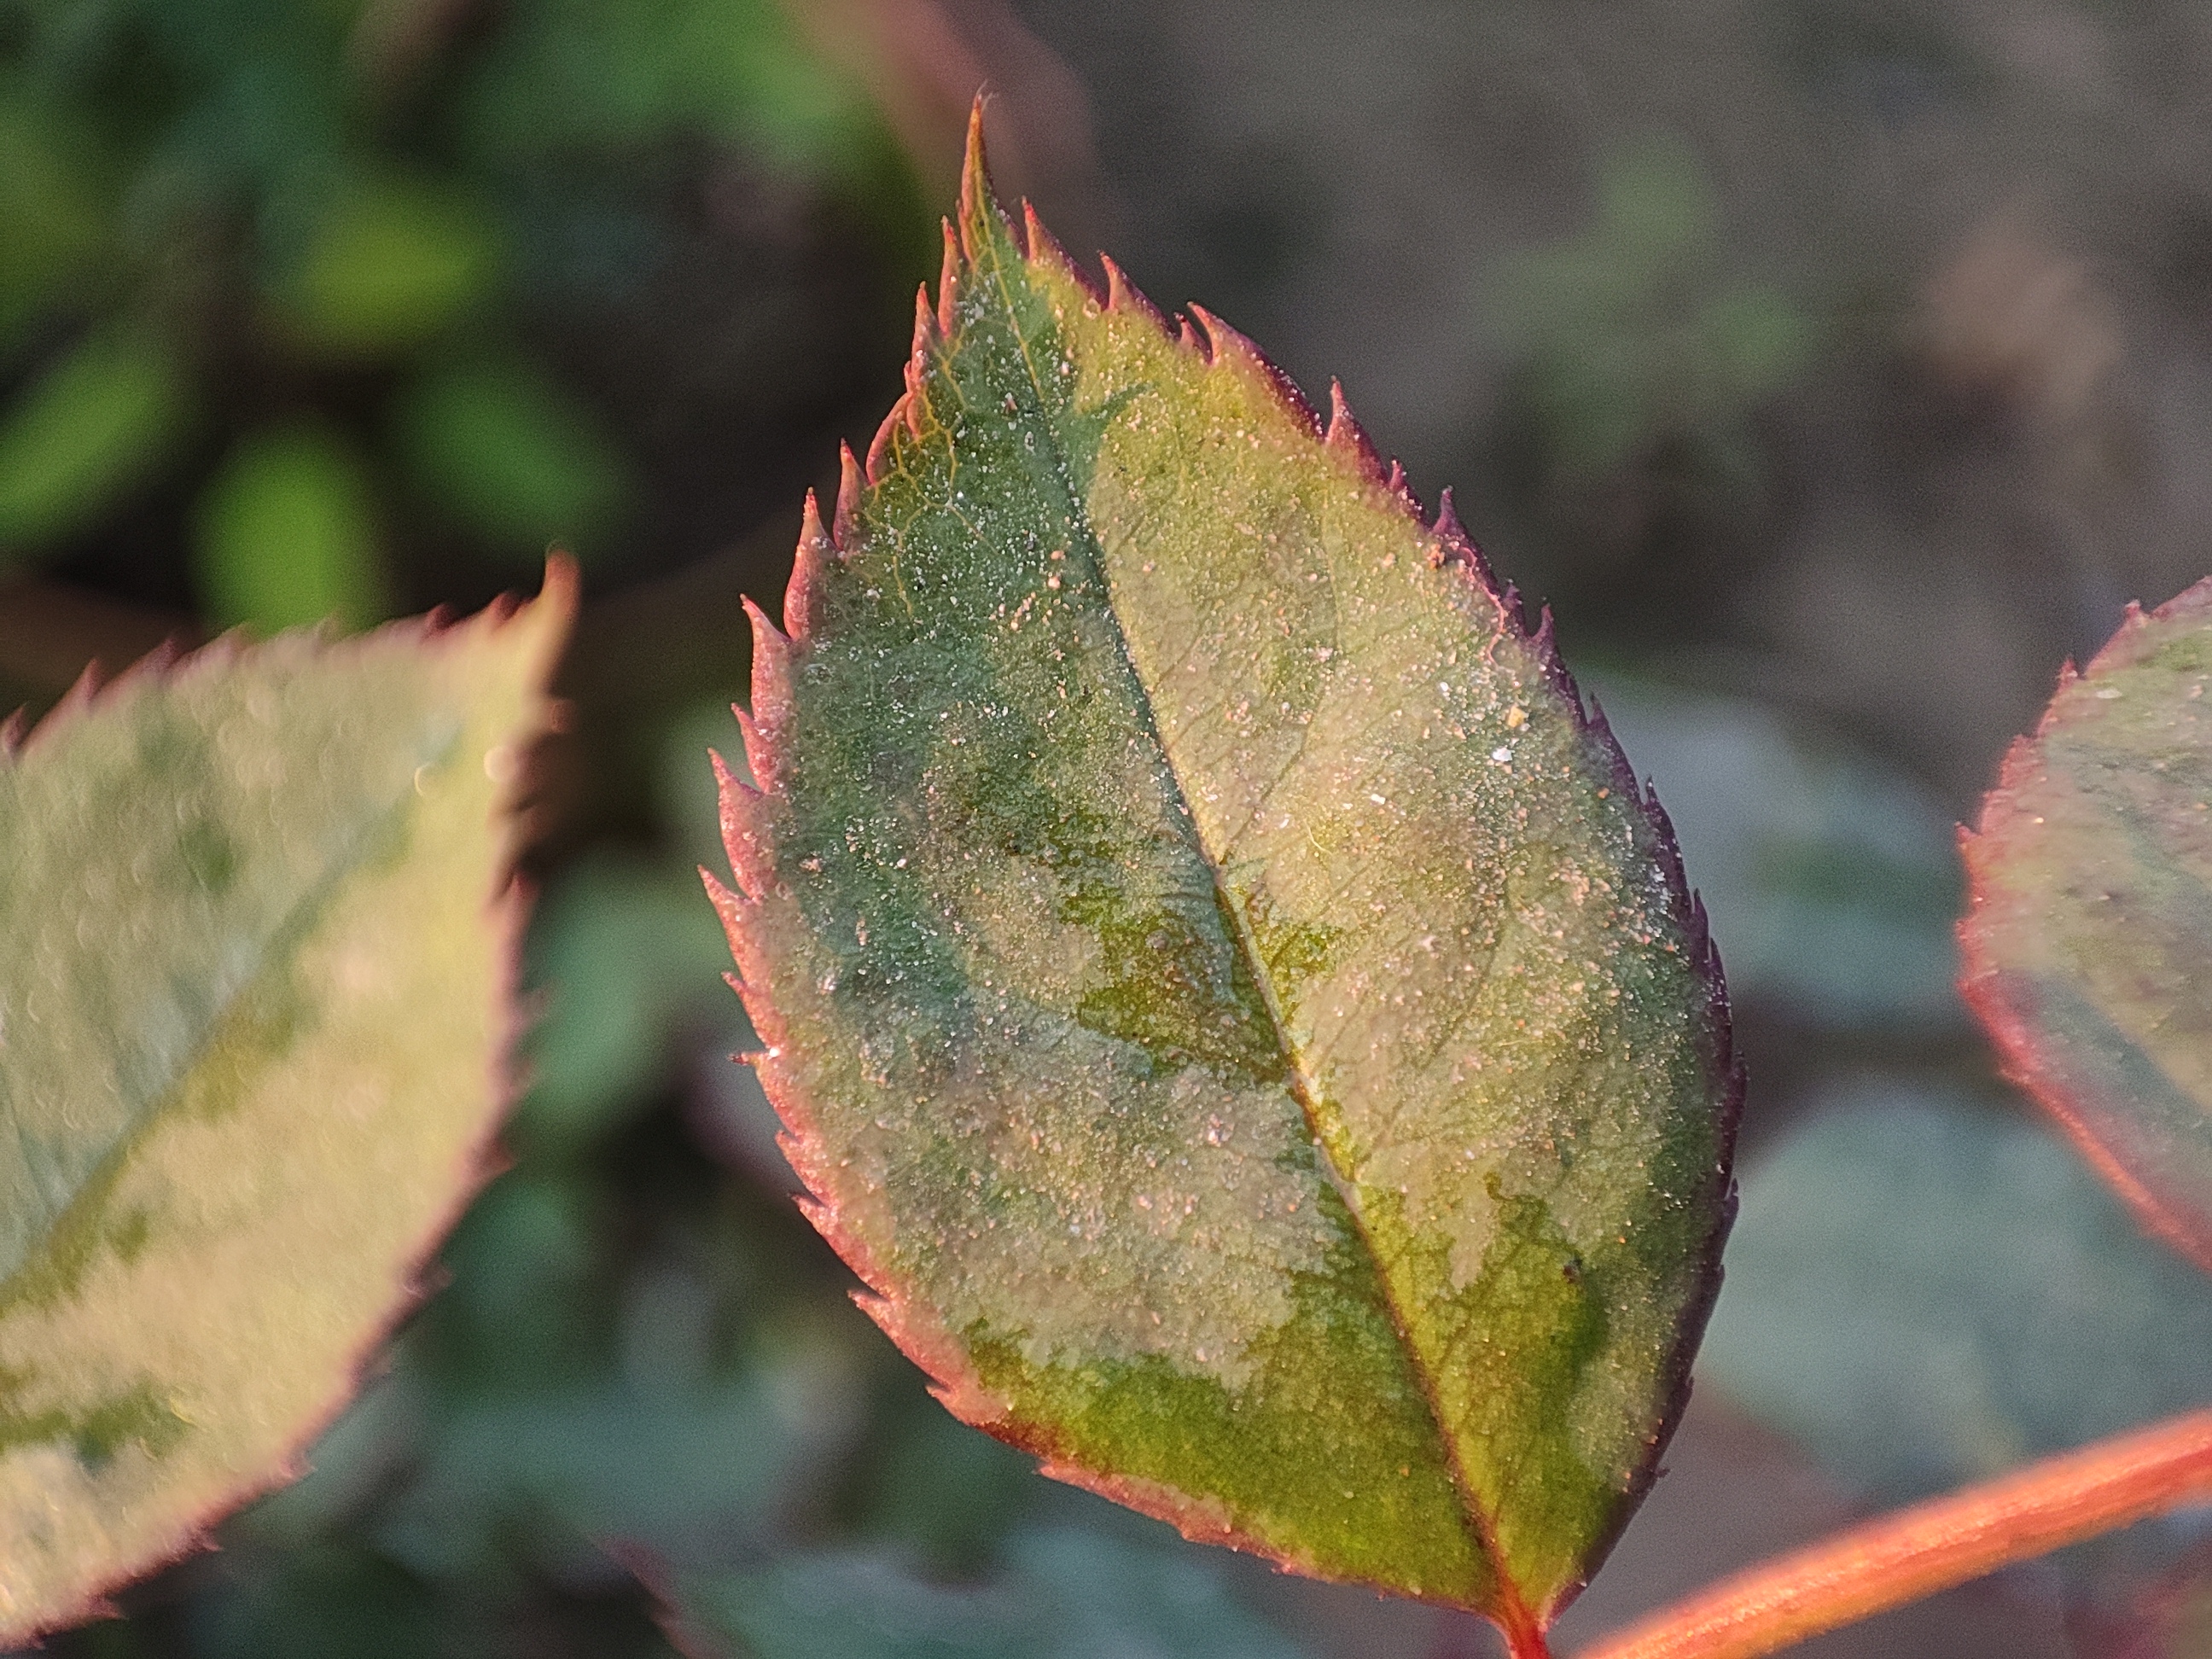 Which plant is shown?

rose
